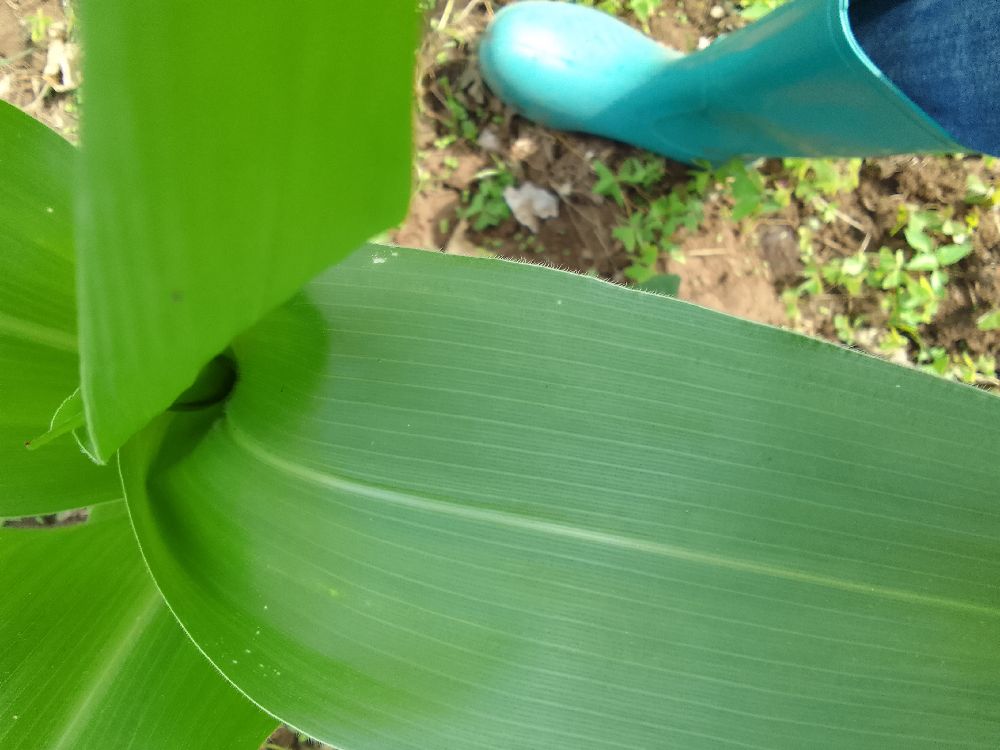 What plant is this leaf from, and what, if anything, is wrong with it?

maize, healthy
